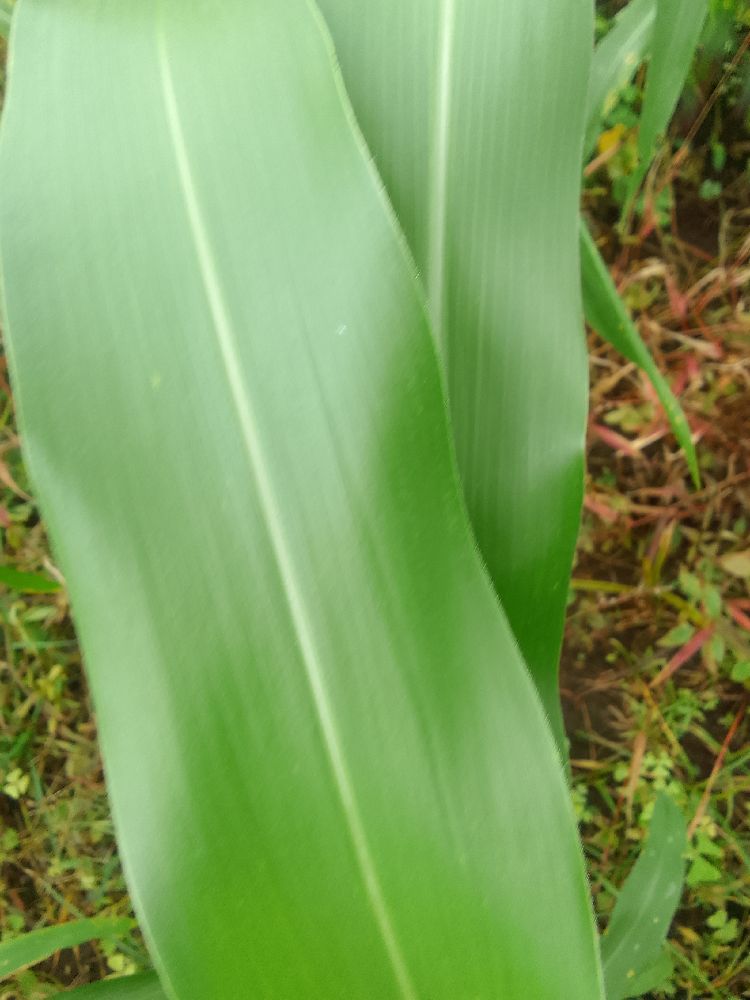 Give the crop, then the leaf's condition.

maize, healthy
